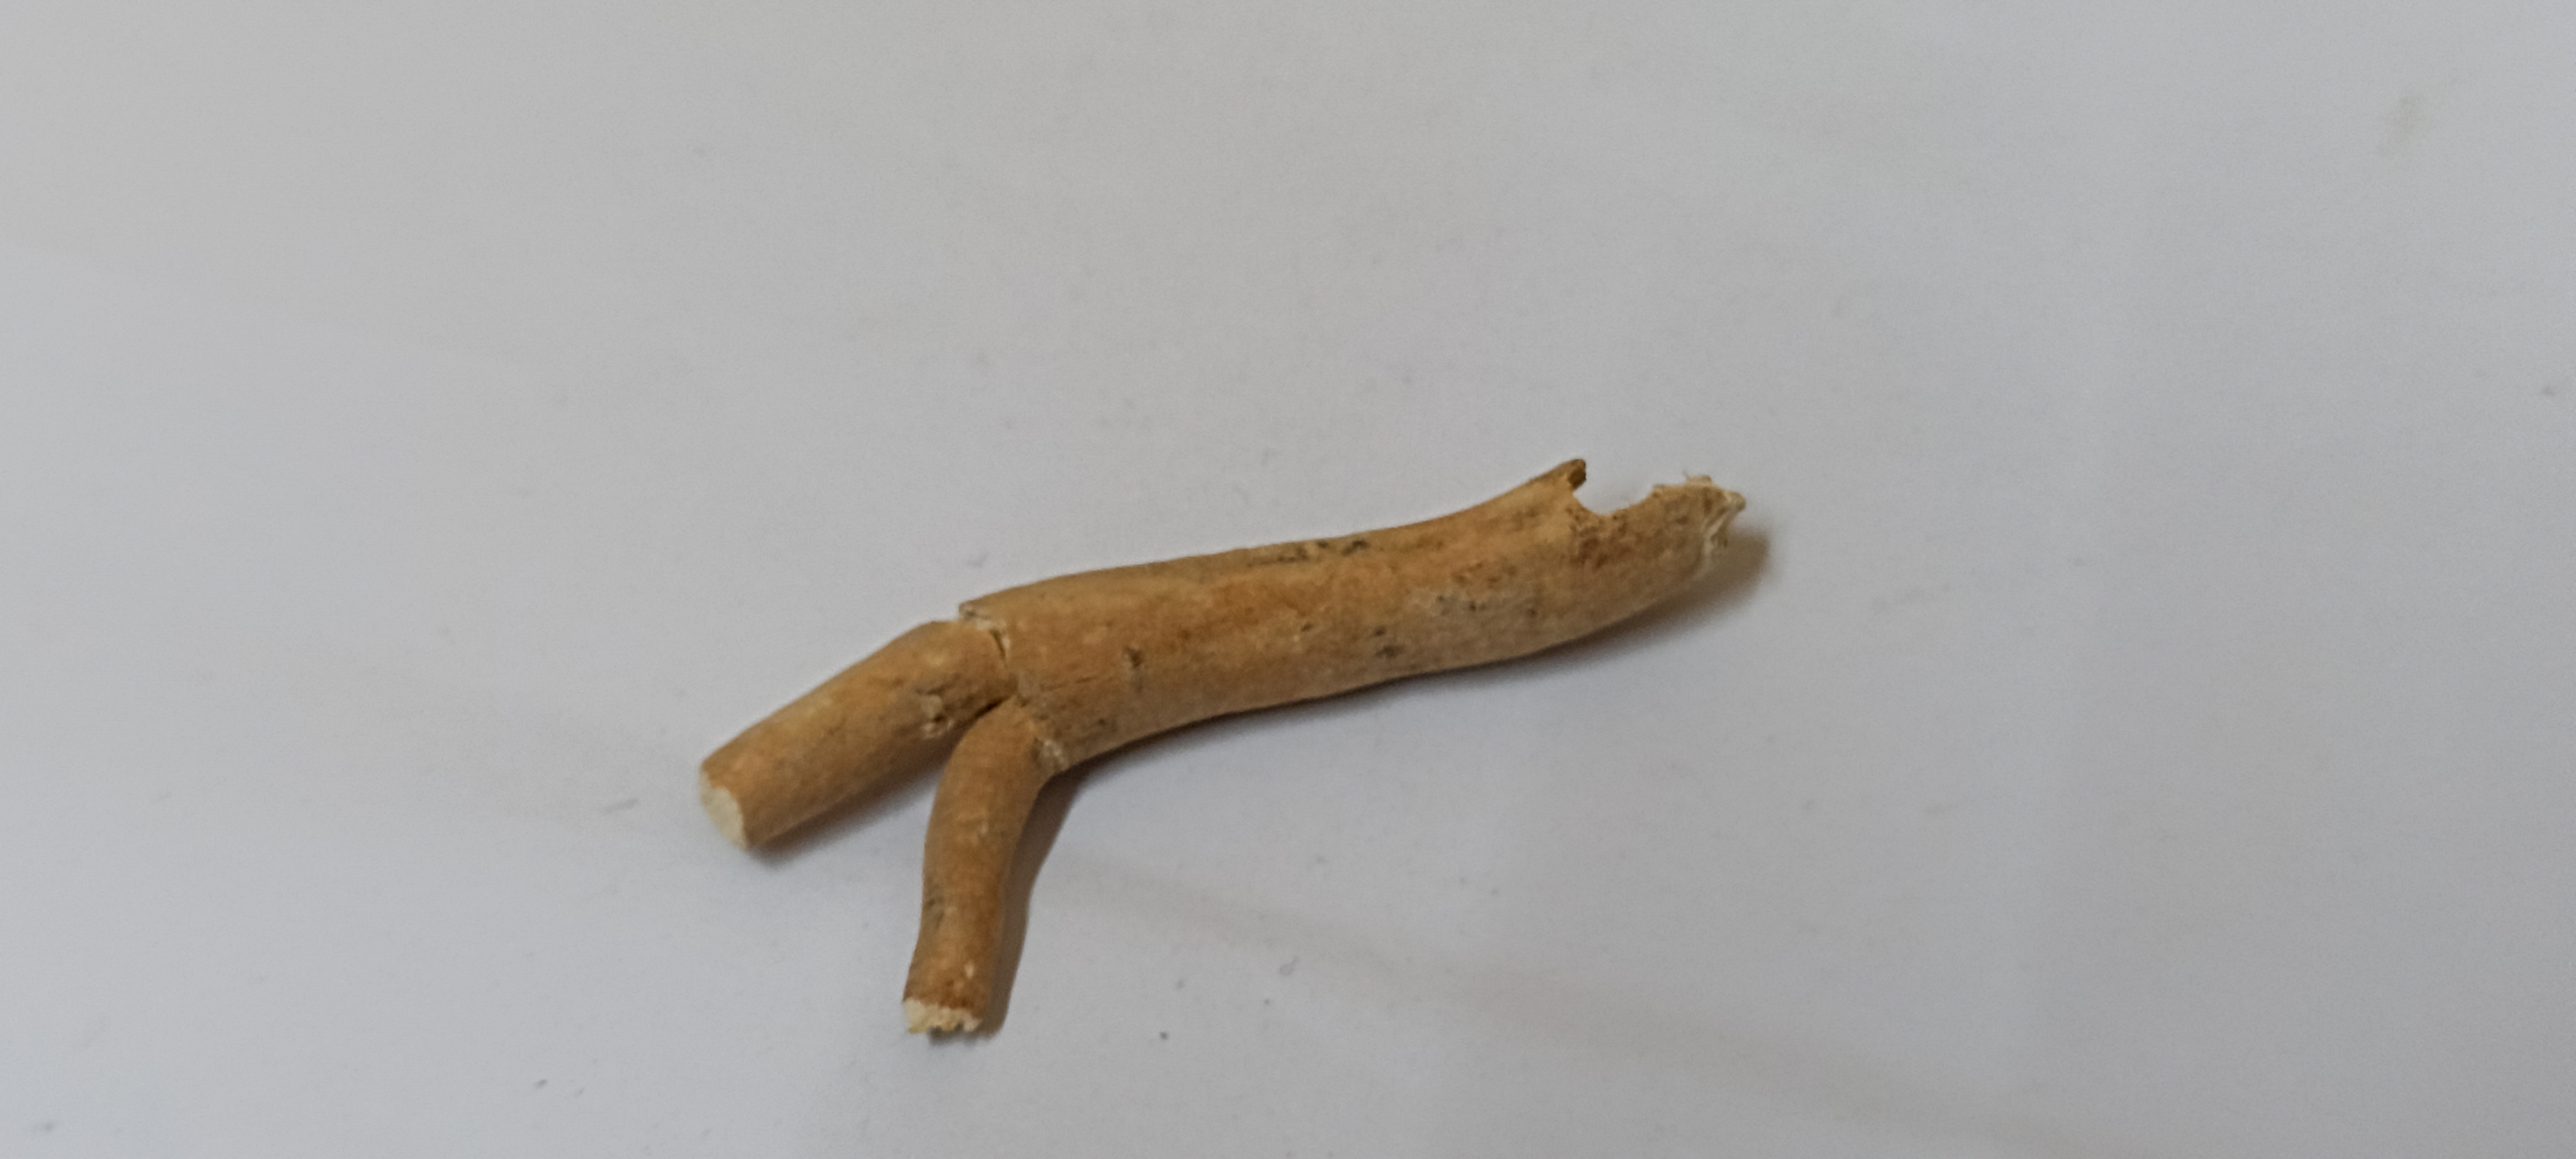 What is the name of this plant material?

ashwagandha
